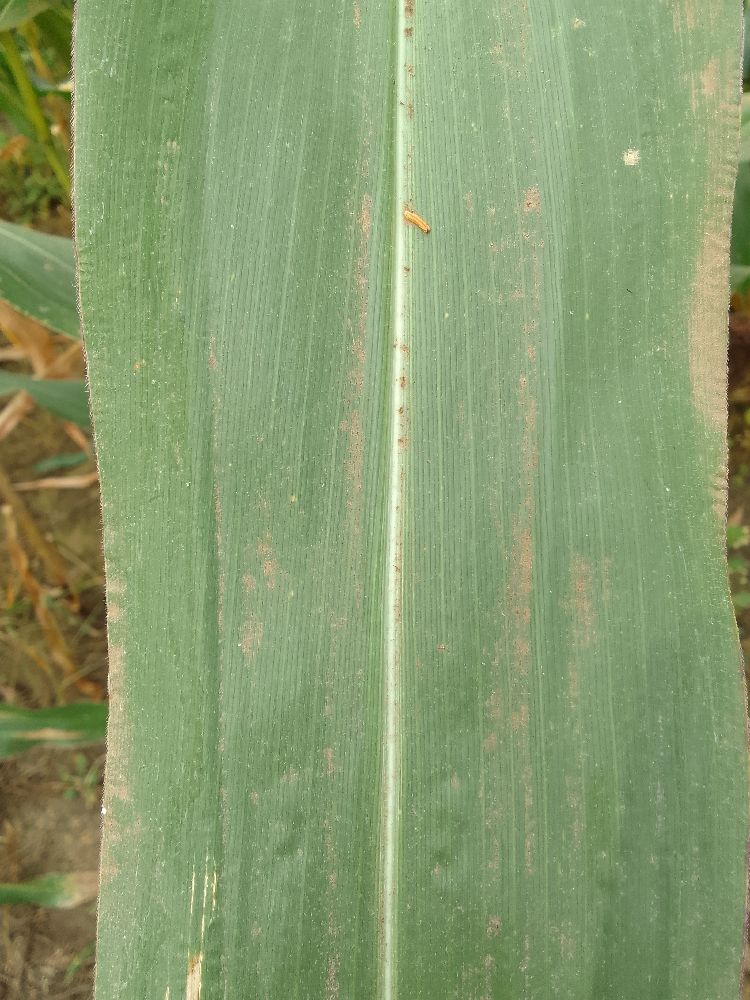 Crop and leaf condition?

maize, healthy
